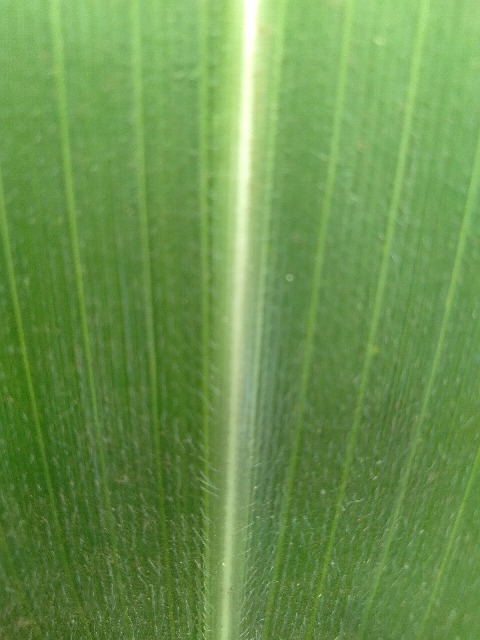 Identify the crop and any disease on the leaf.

maize, healthy
